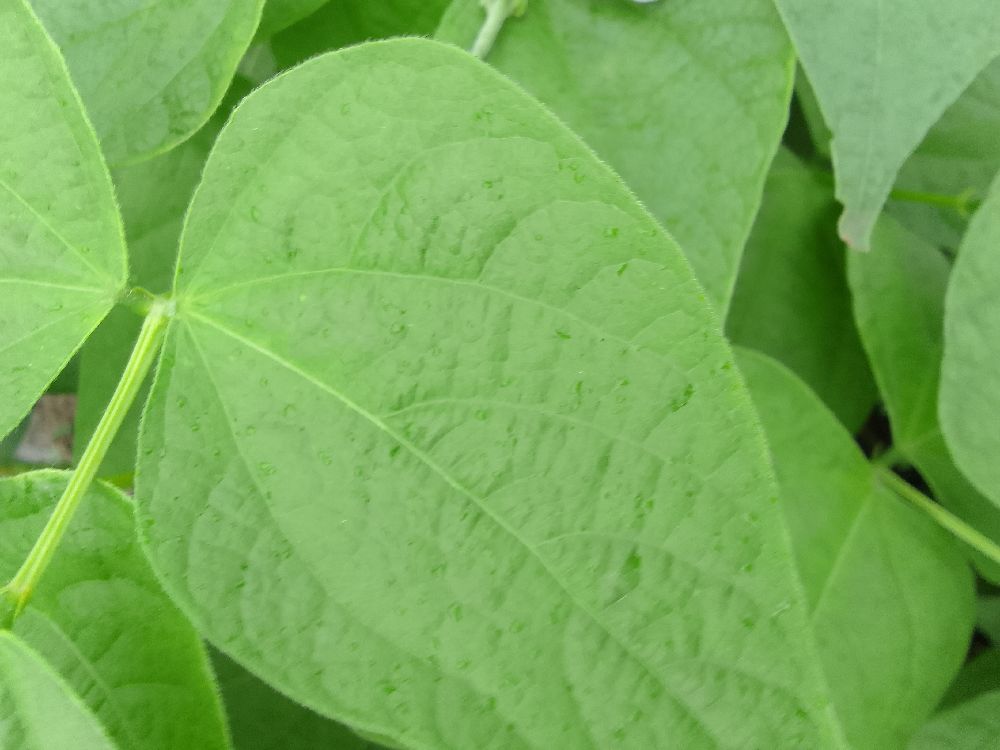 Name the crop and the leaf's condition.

common bean, healthy
